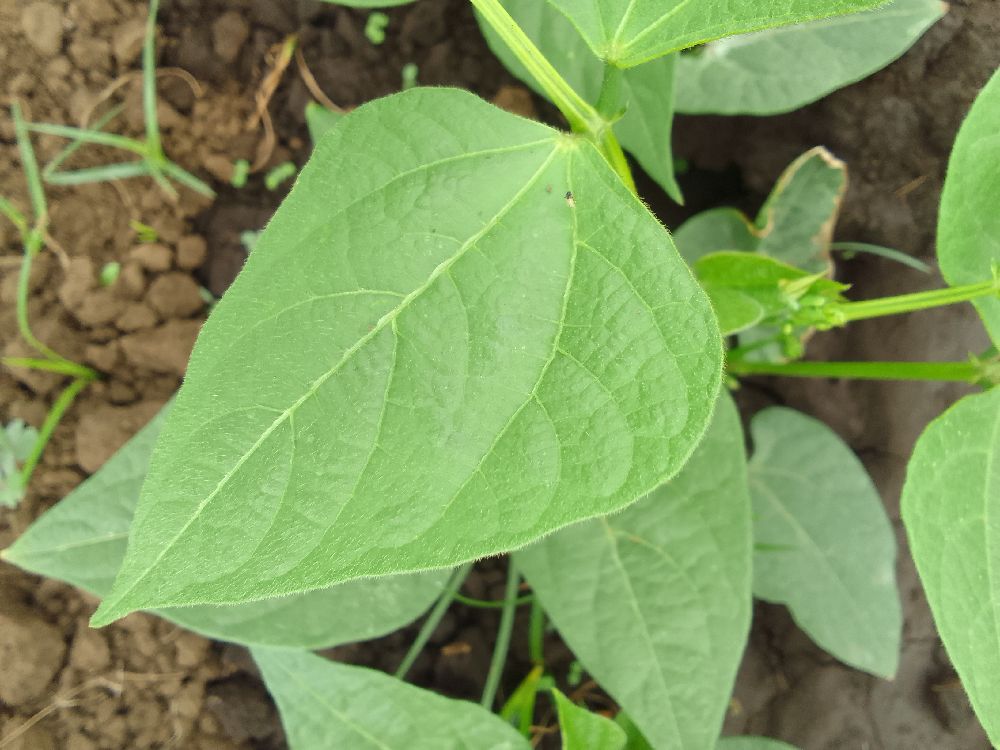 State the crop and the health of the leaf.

common bean, healthy
